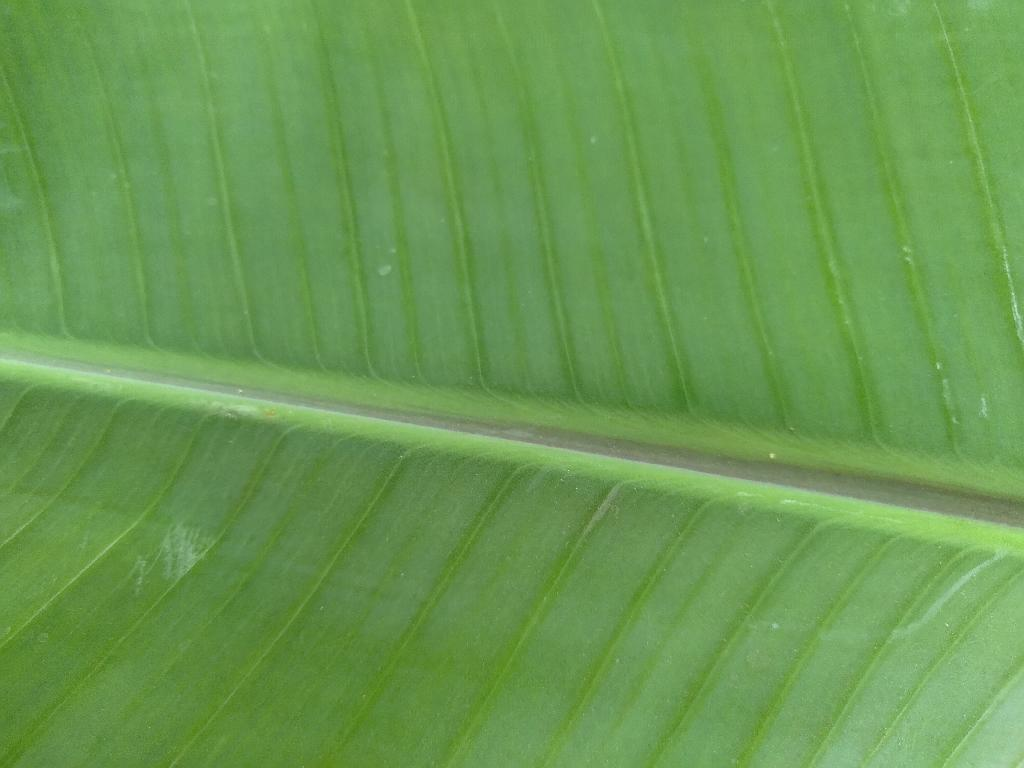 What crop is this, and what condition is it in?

banana, healthy
